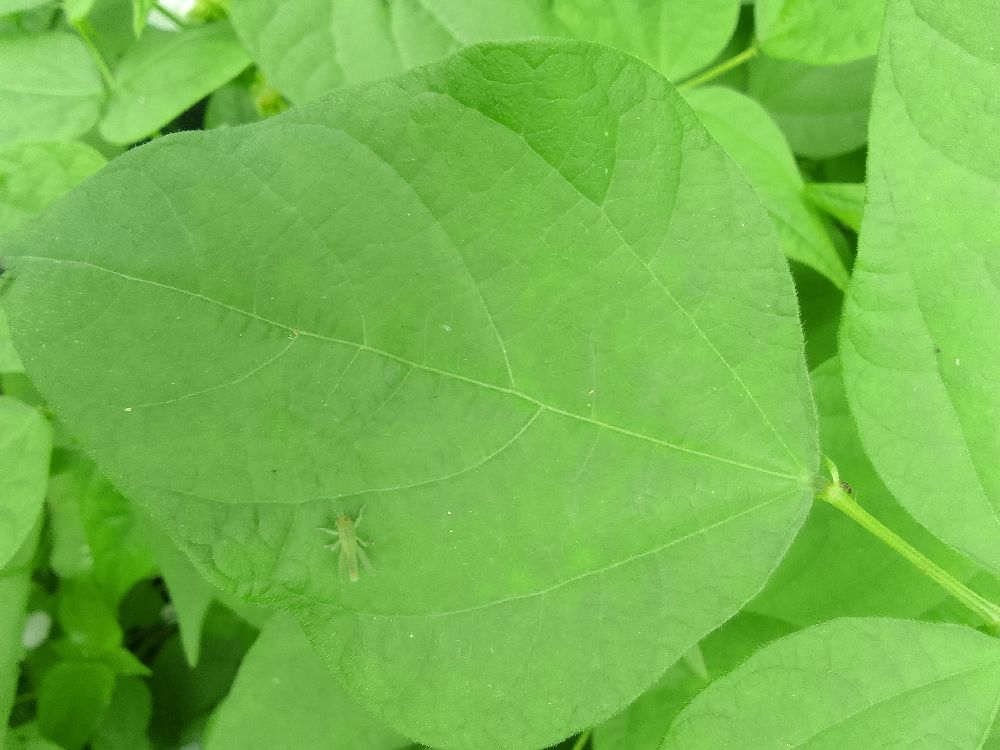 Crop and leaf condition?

common bean, healthy
